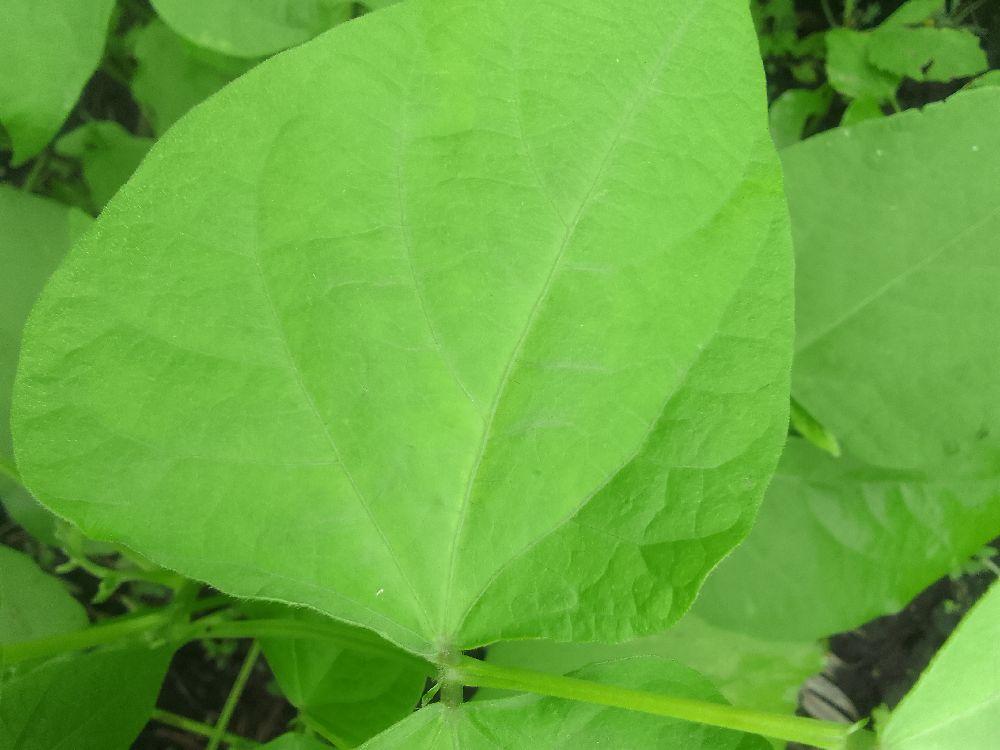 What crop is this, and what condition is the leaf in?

common bean, healthy
